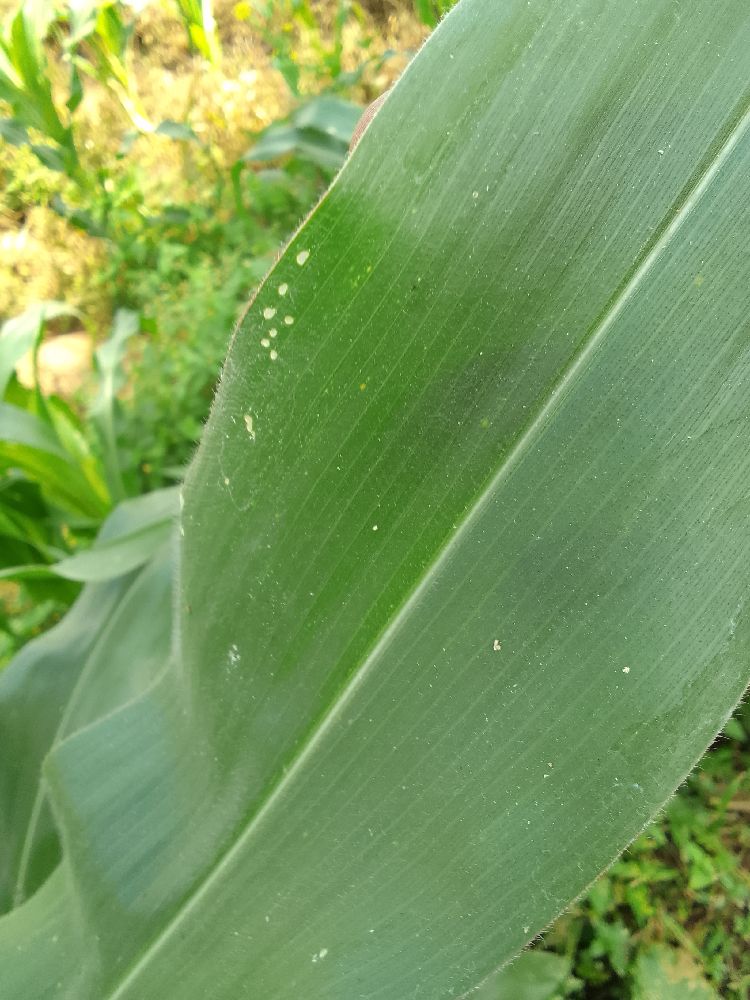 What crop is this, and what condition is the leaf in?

maize, healthy
